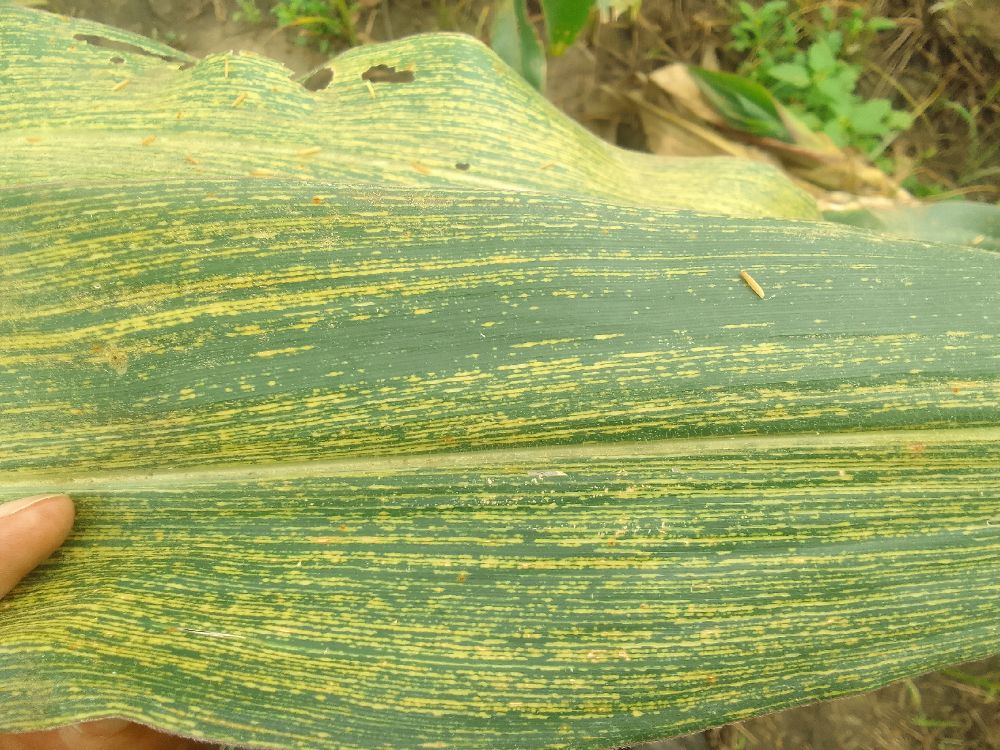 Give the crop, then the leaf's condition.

maize, maize streak virus
